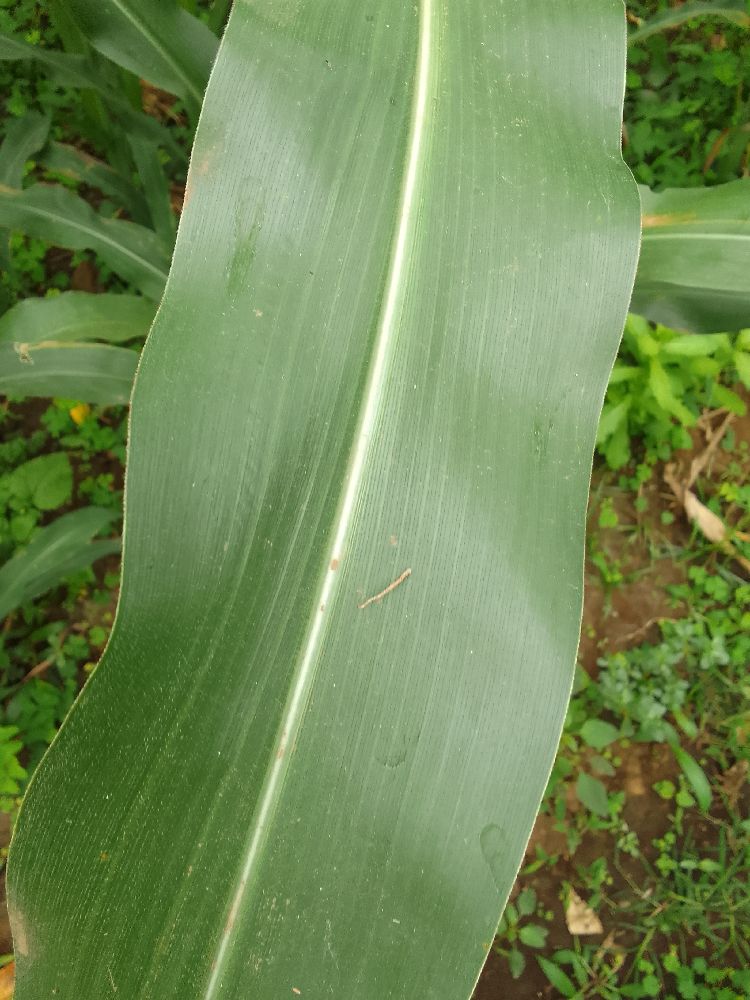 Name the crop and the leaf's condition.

maize, healthy
